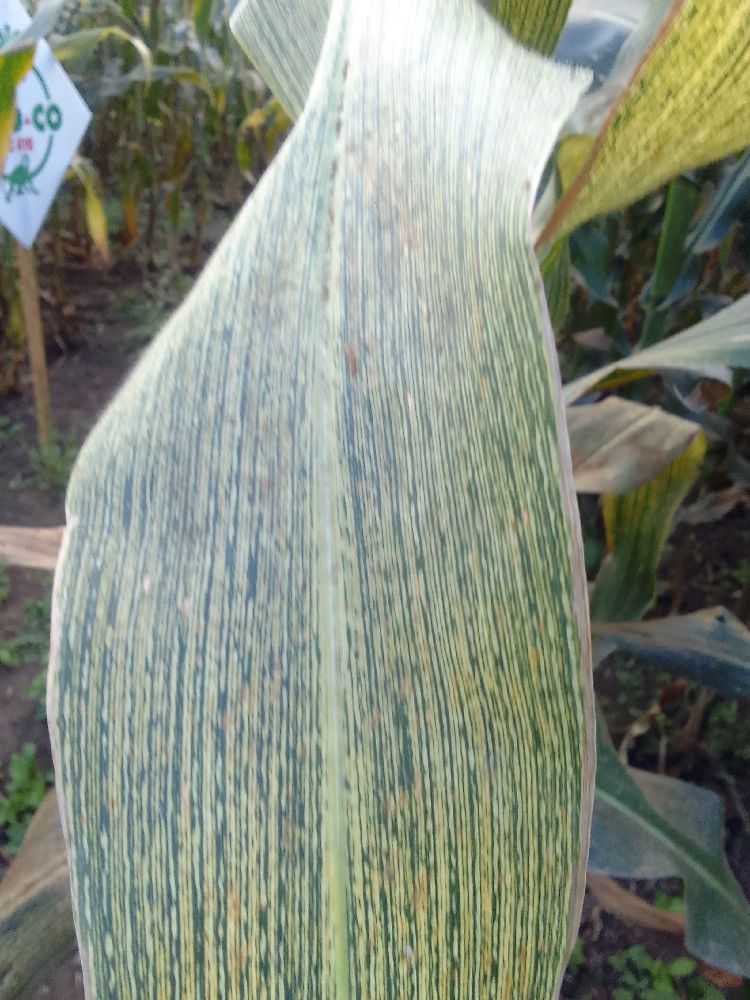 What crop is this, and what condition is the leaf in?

maize, maize streak virus
